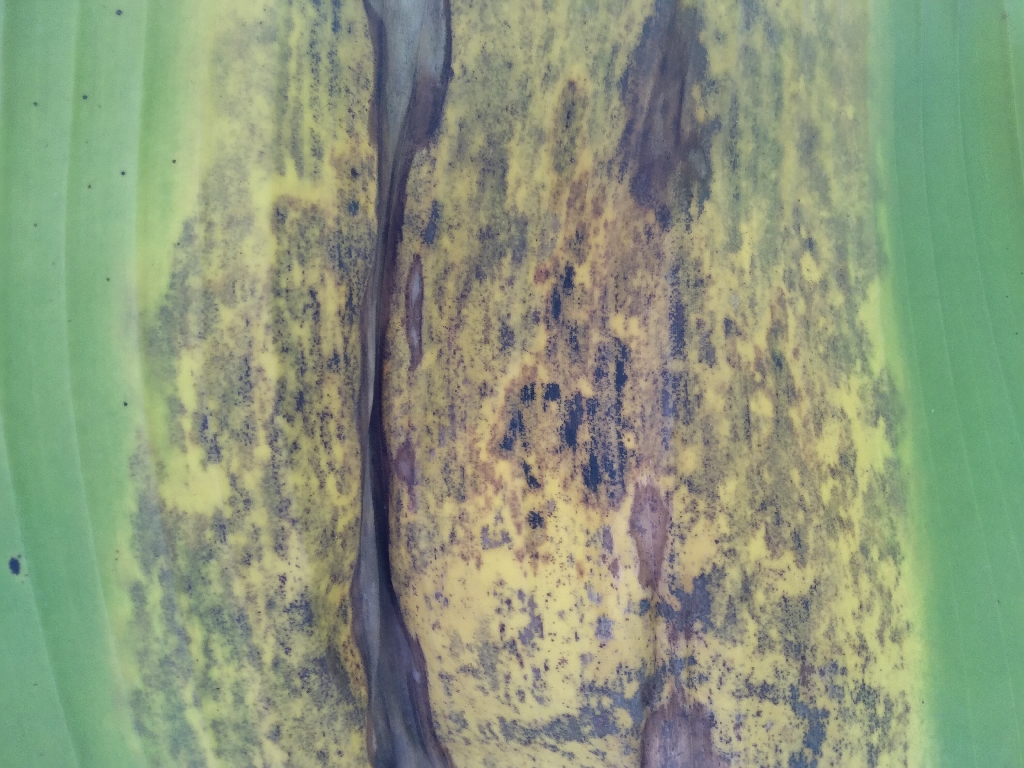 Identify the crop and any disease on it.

banana, black sigatoka
